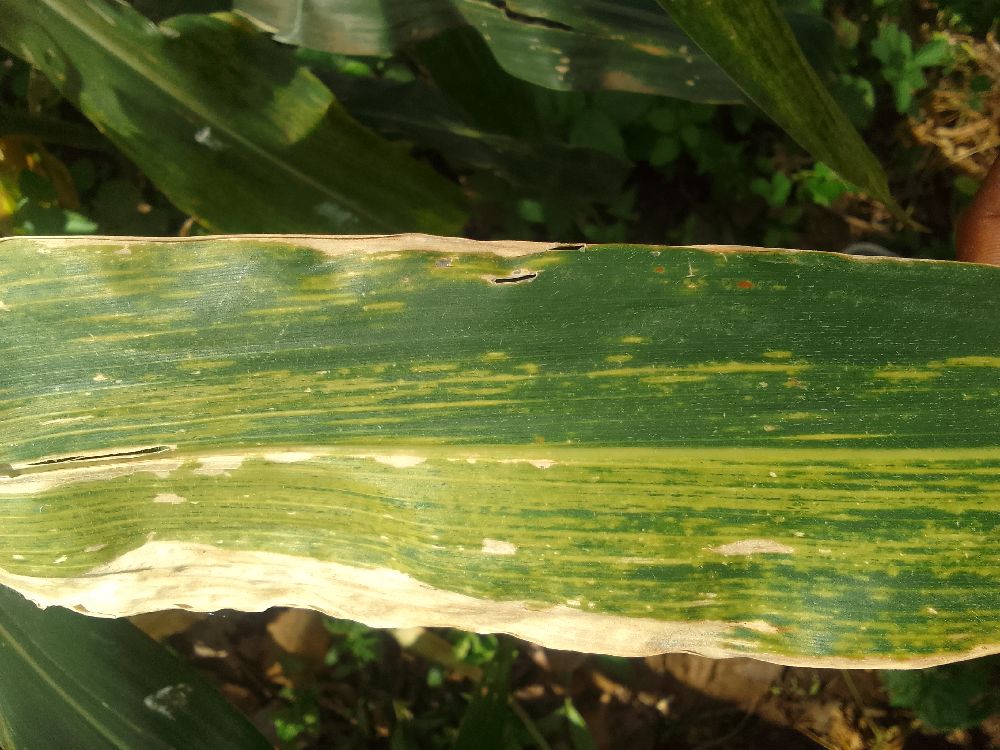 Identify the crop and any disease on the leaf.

maize, maize lethal necrosis
